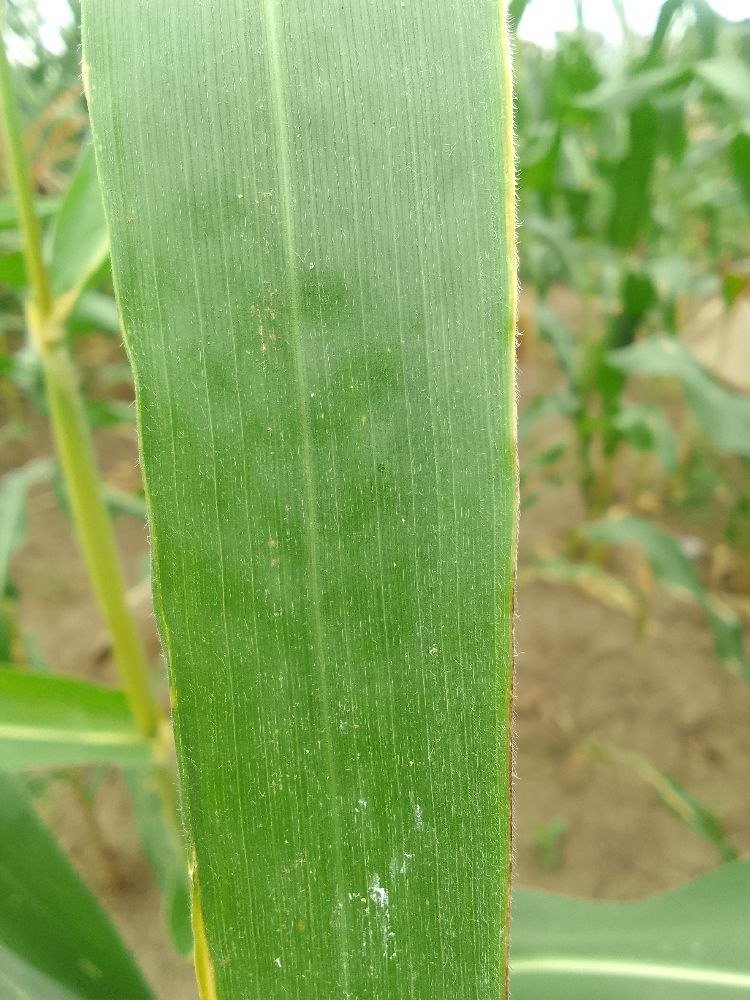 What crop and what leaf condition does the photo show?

maize, healthy
